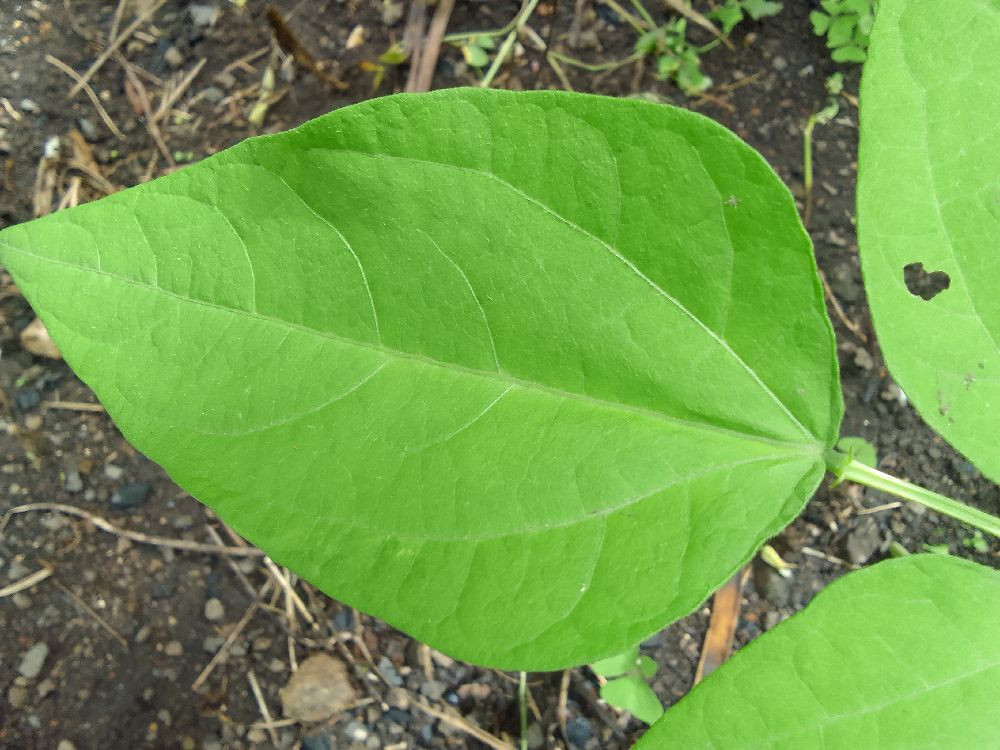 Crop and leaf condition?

common bean, healthy
